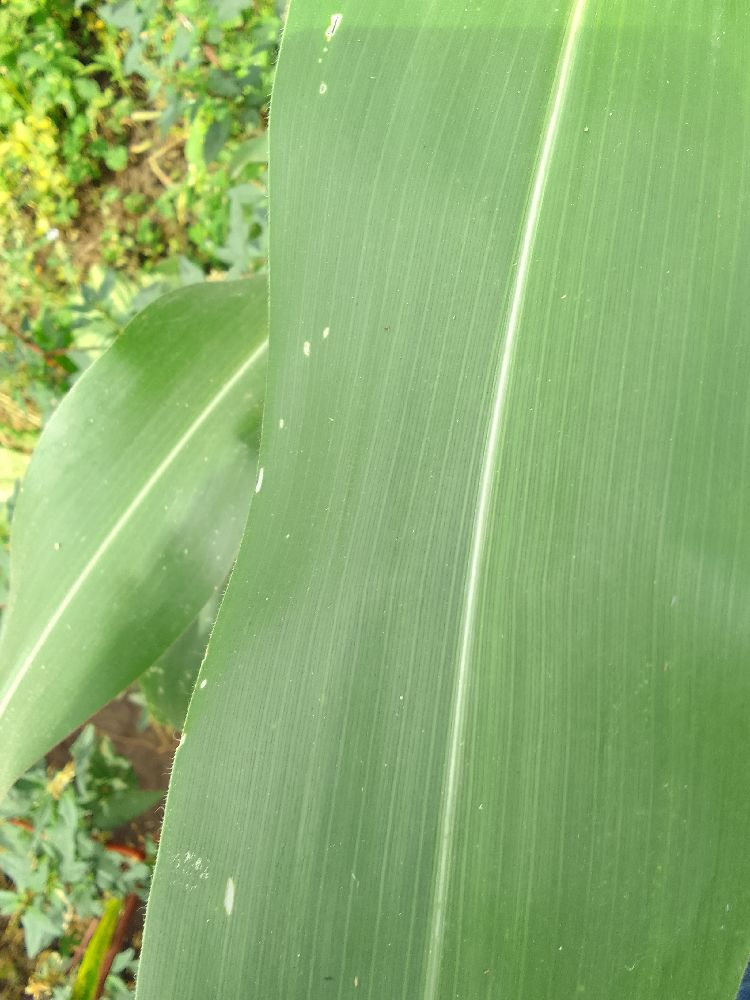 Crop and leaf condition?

maize, healthy
